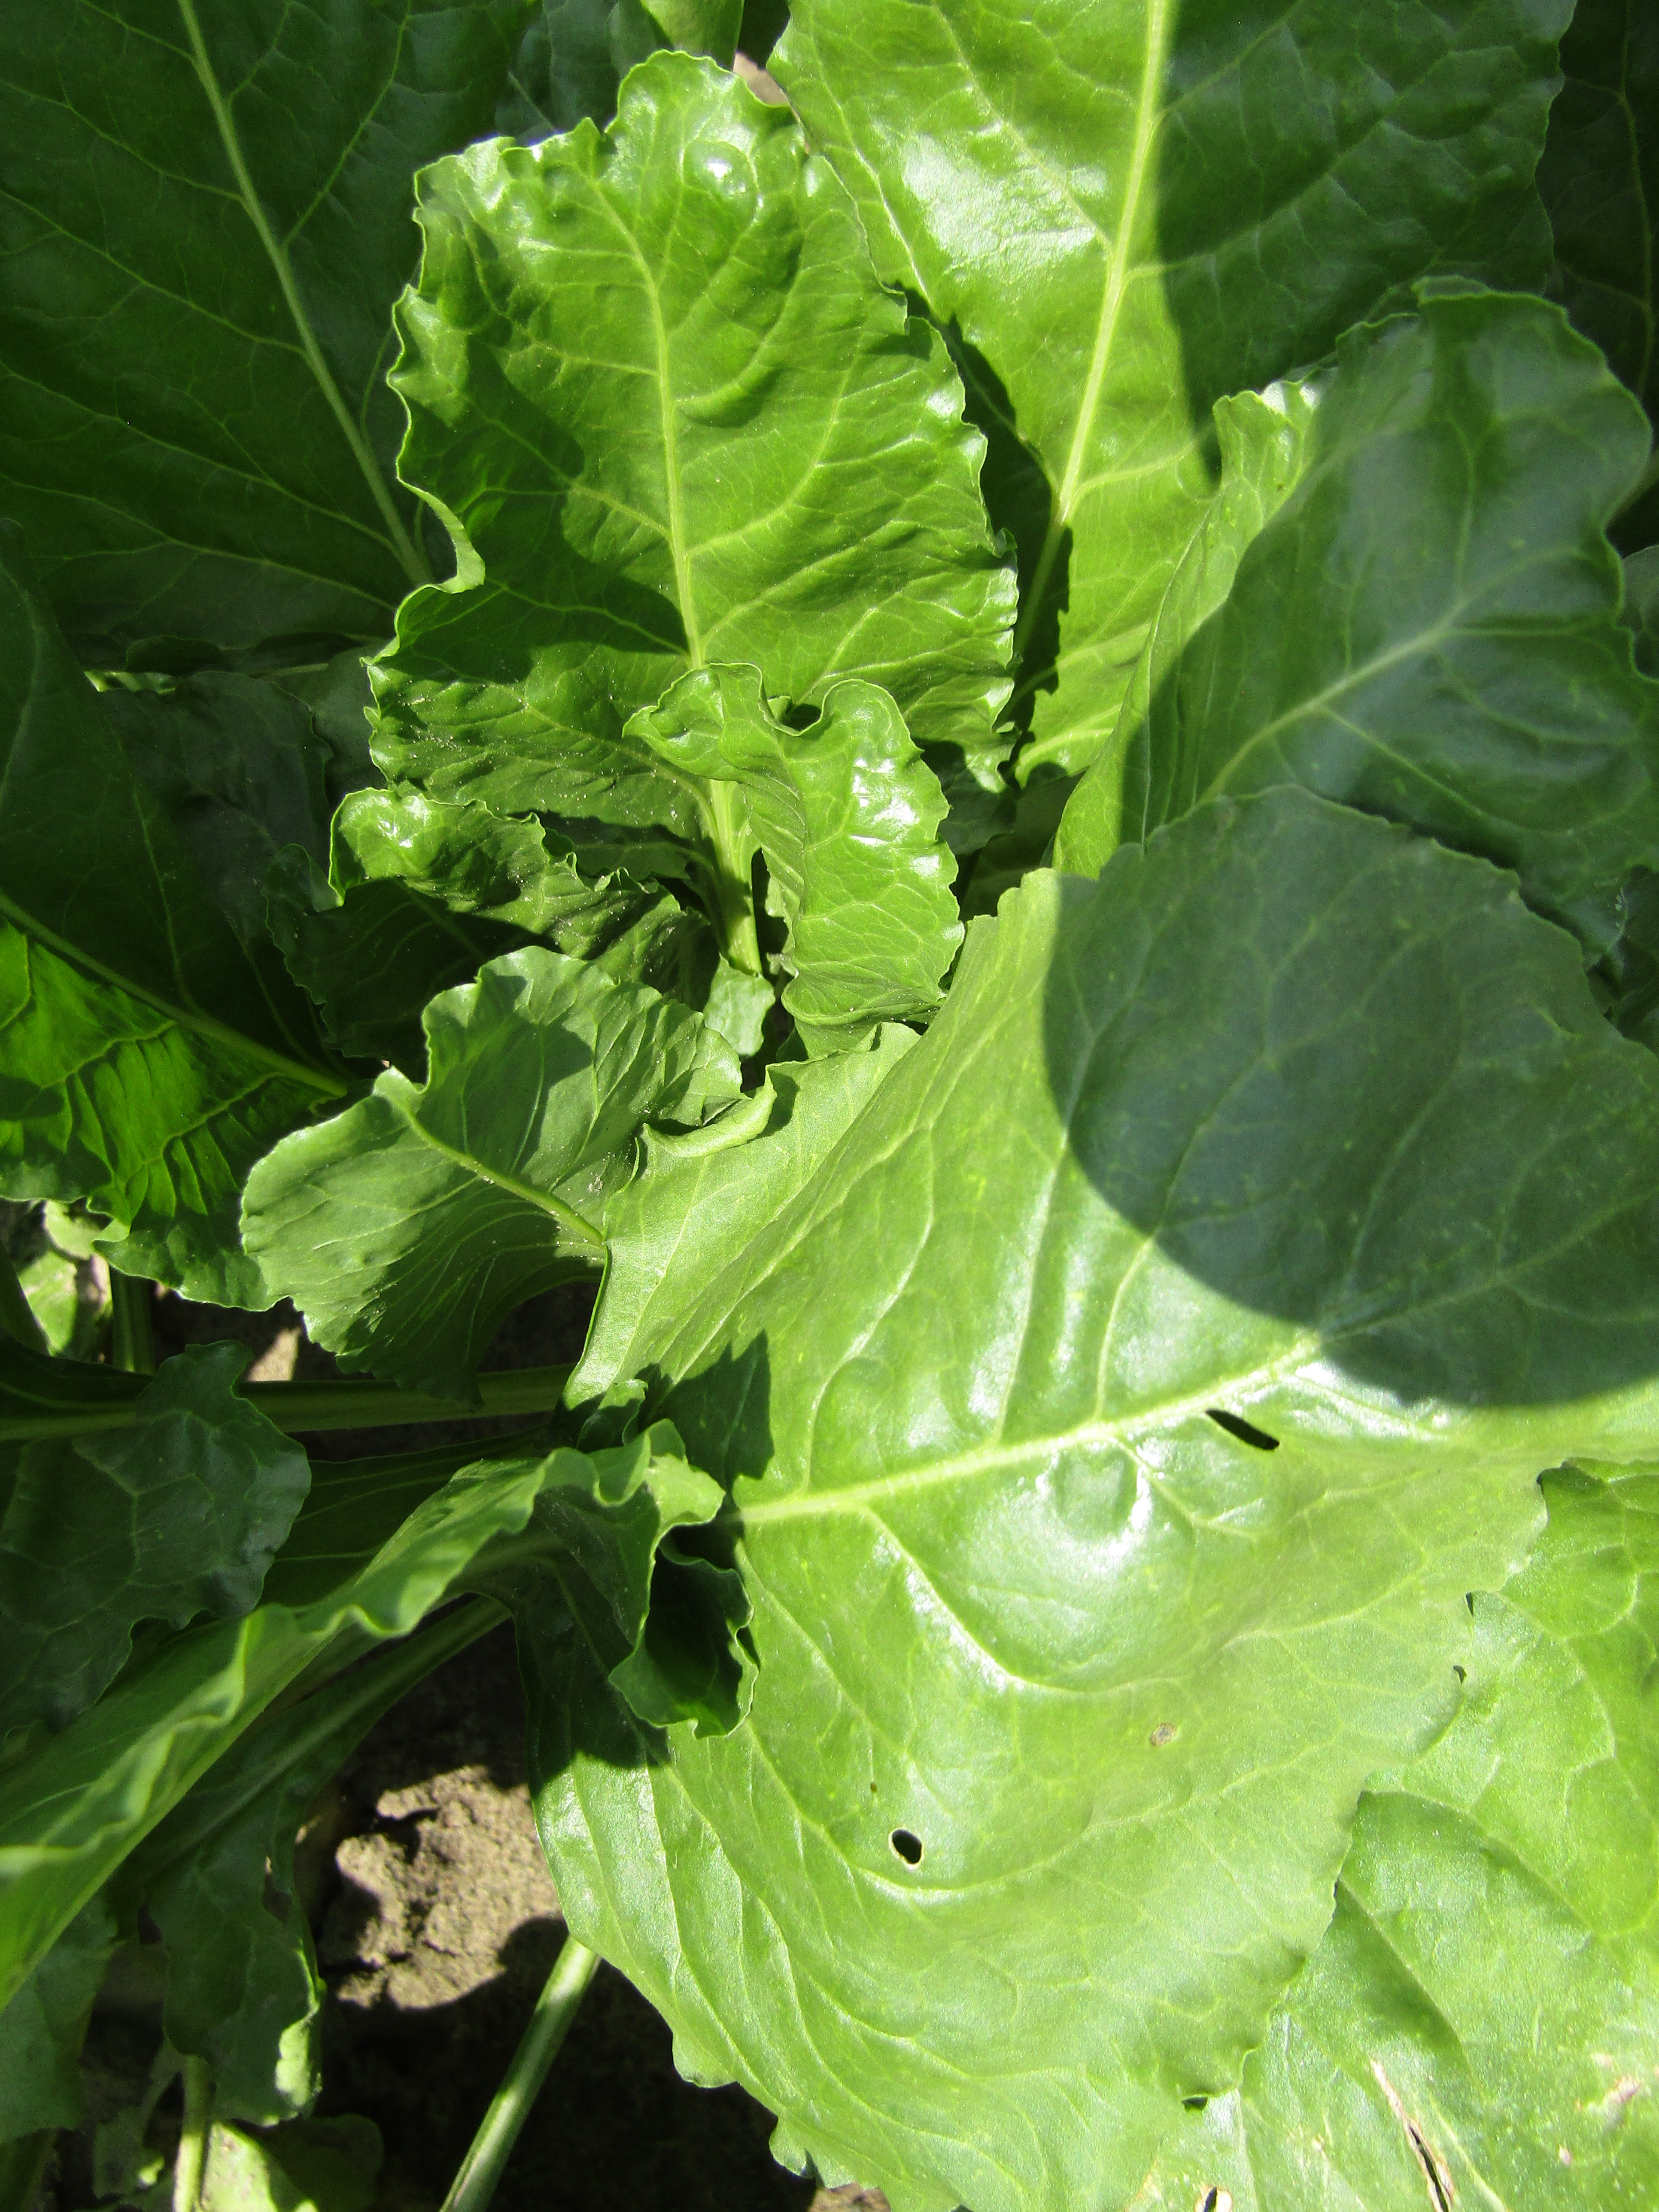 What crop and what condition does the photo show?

beet, cercospora
